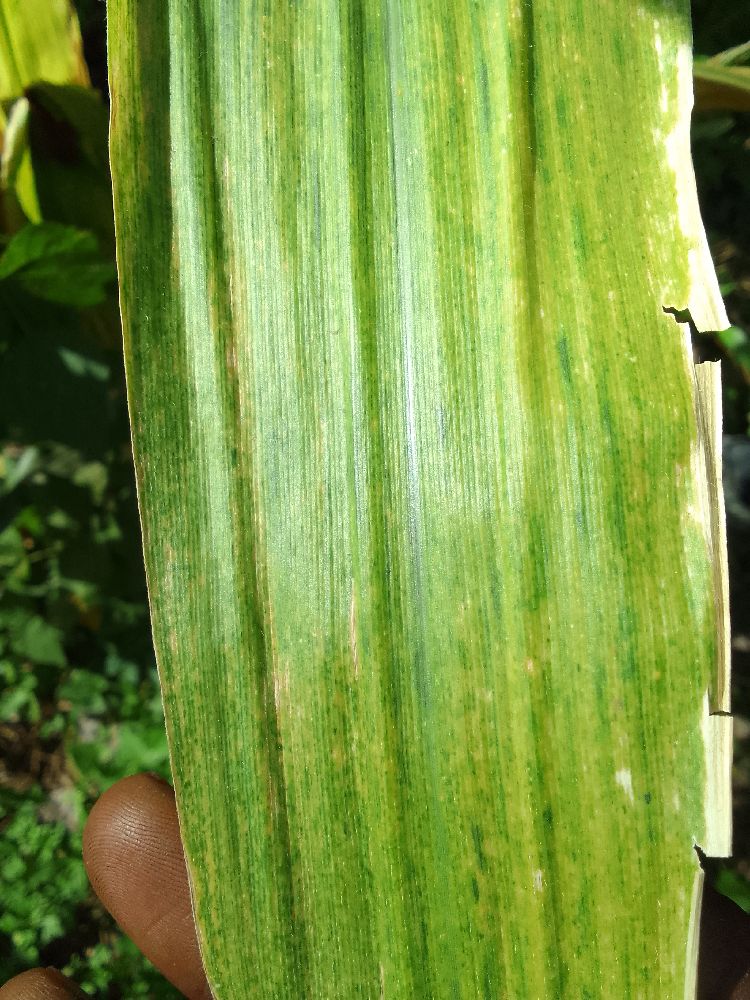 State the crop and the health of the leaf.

maize, maize lethal necrosis
